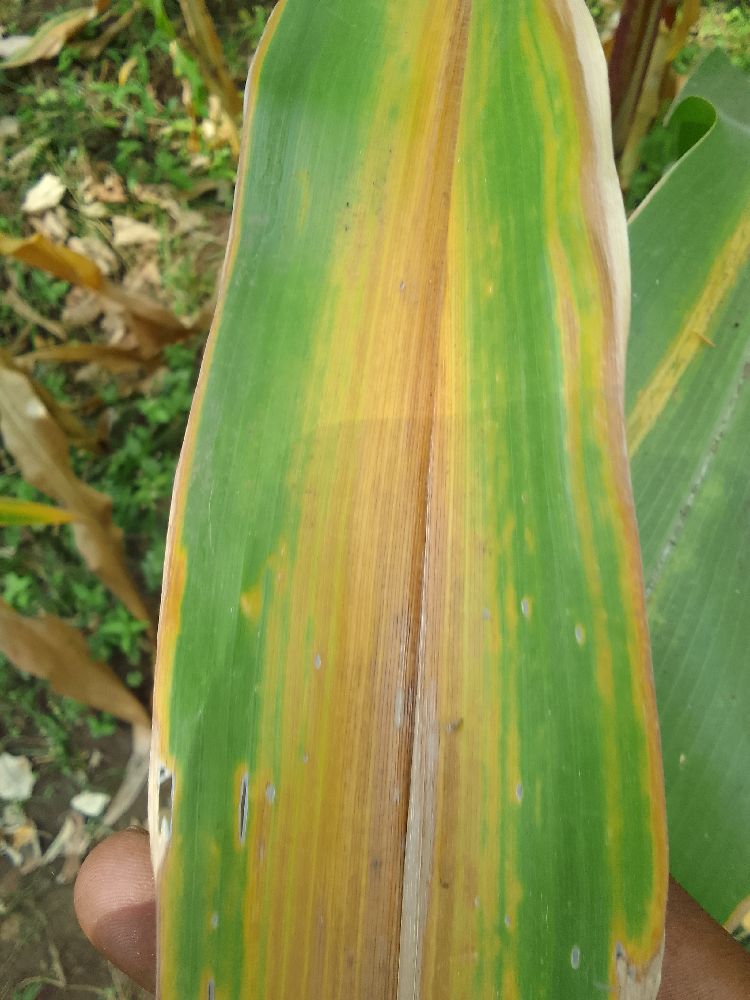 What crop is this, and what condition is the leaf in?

maize, maize lethal necrosis
